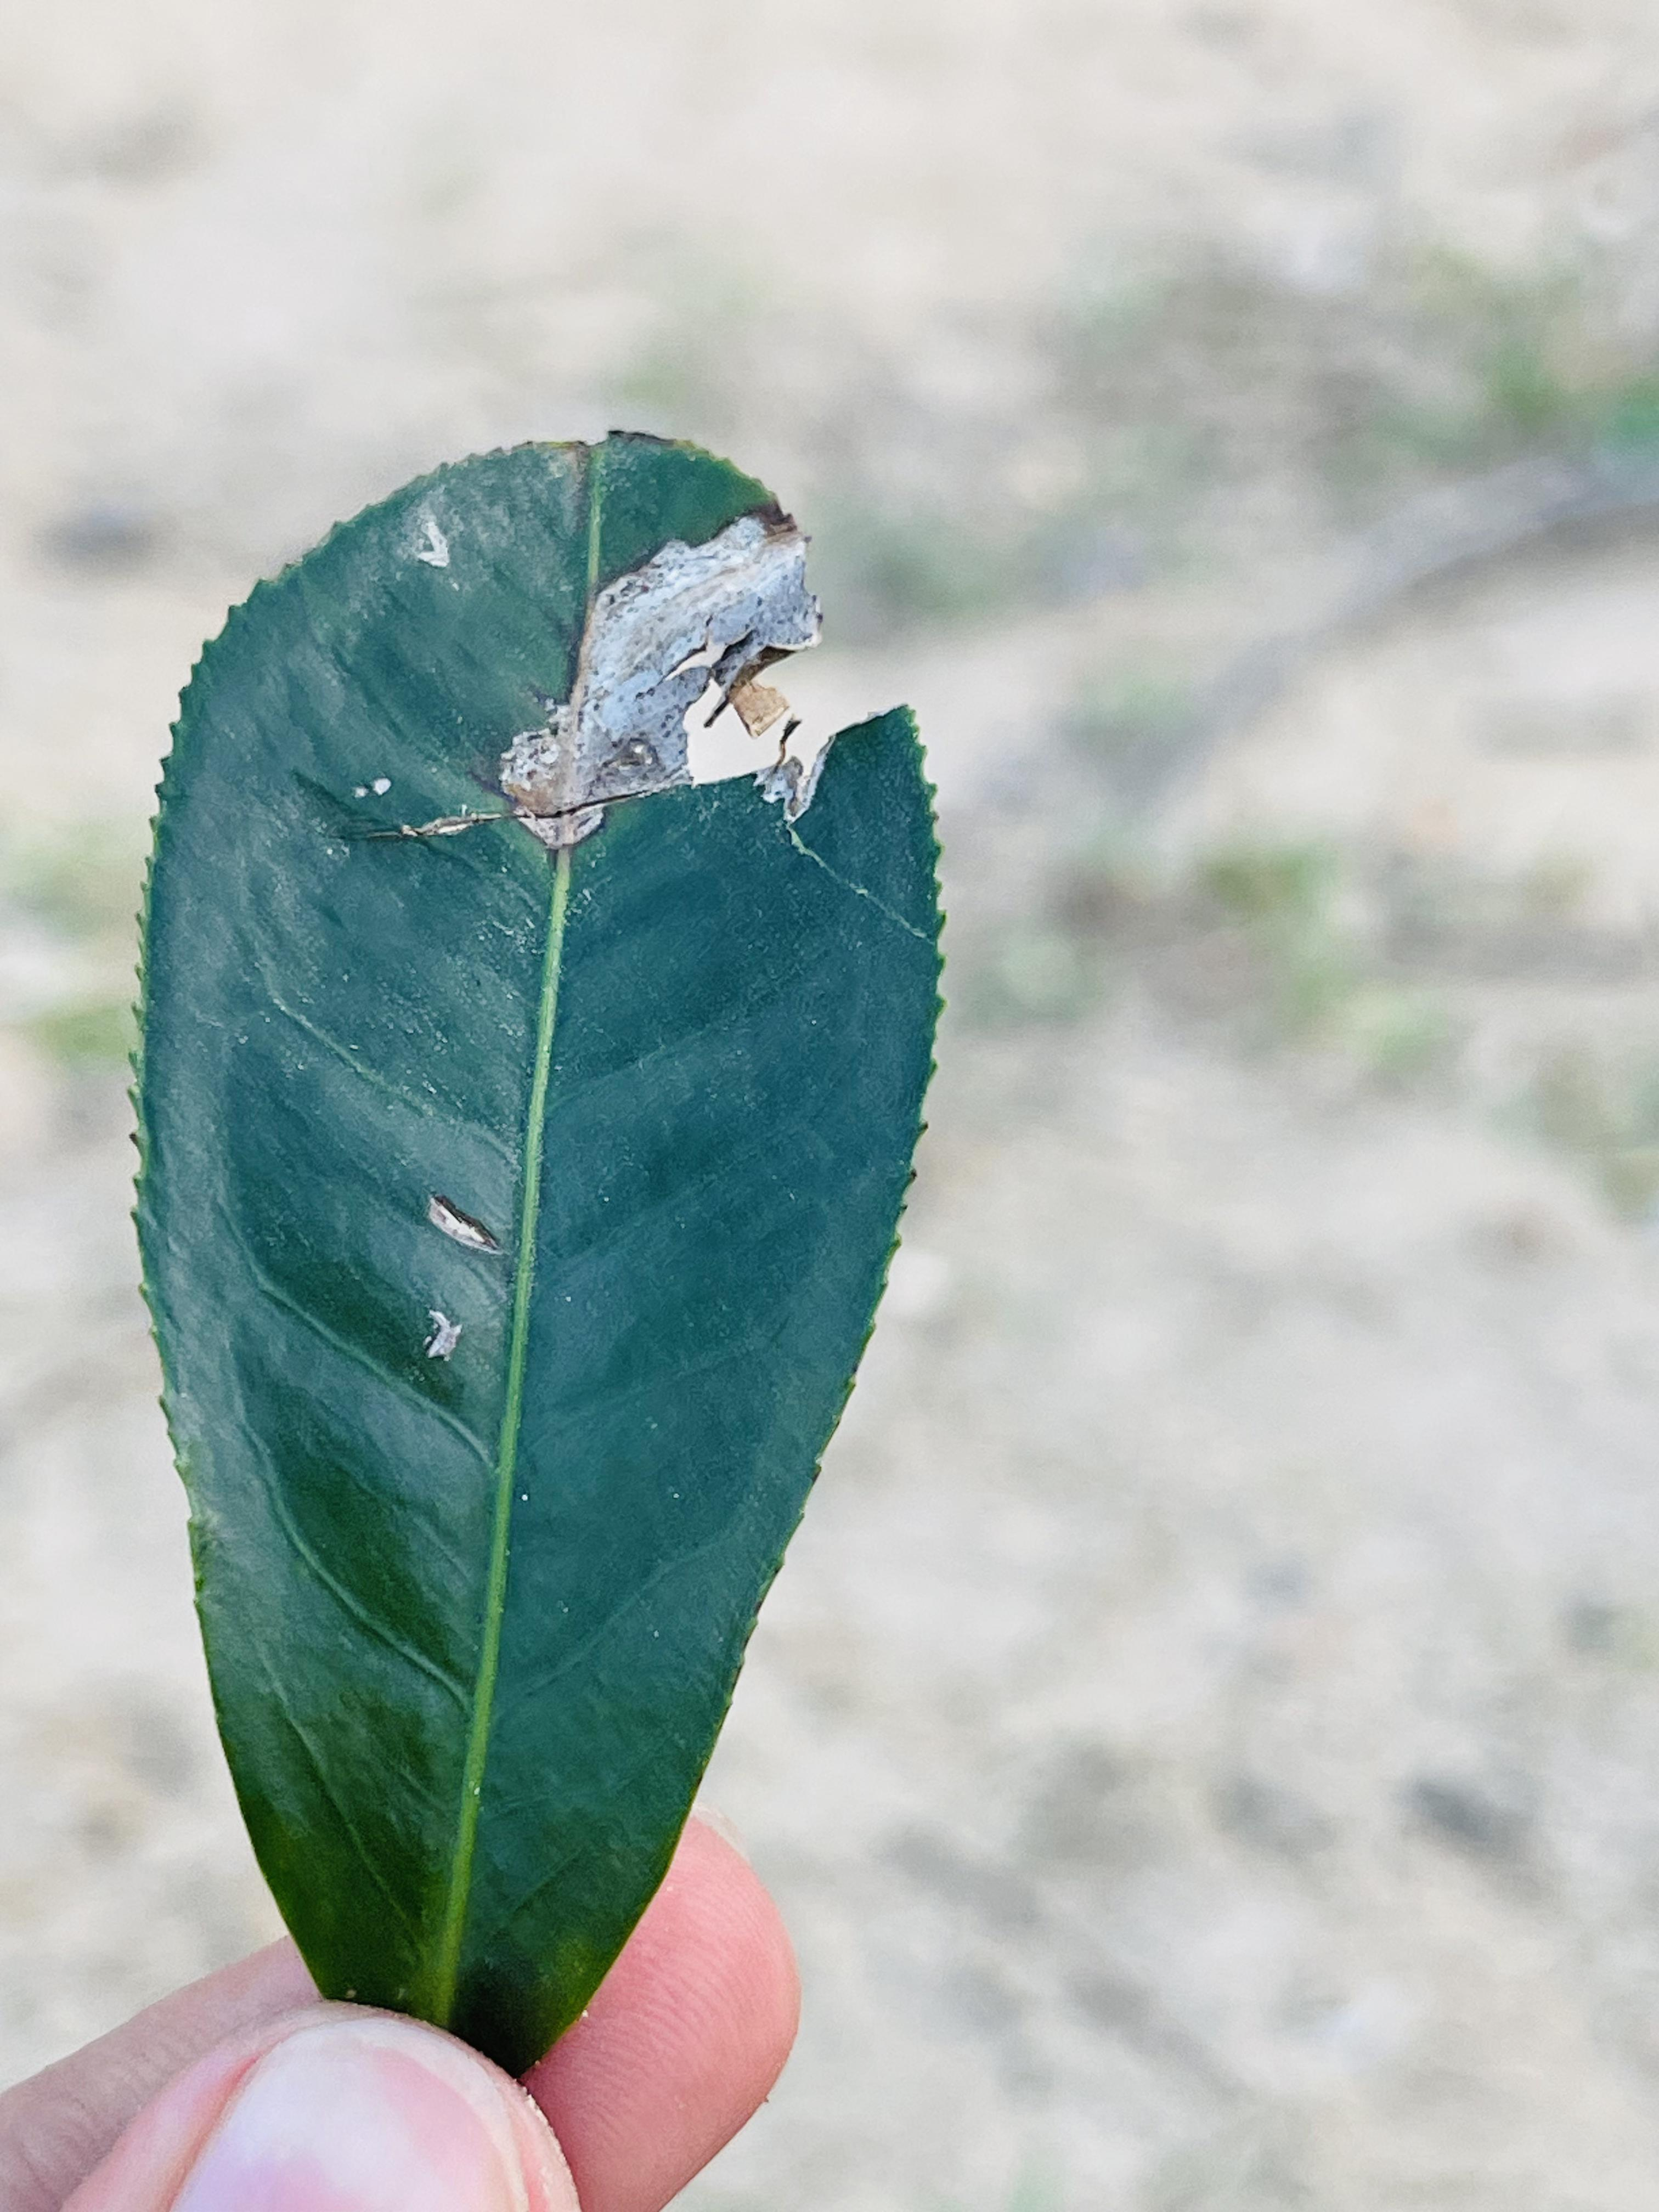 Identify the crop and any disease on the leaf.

tea, blight
